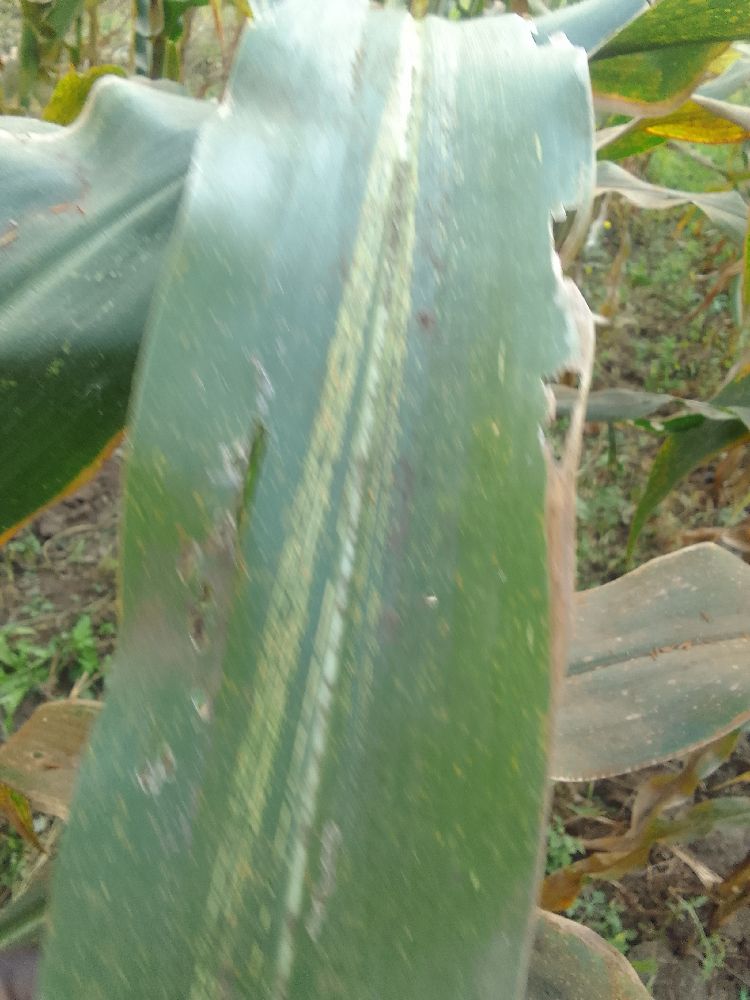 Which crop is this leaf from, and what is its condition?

maize, maize streak virus
